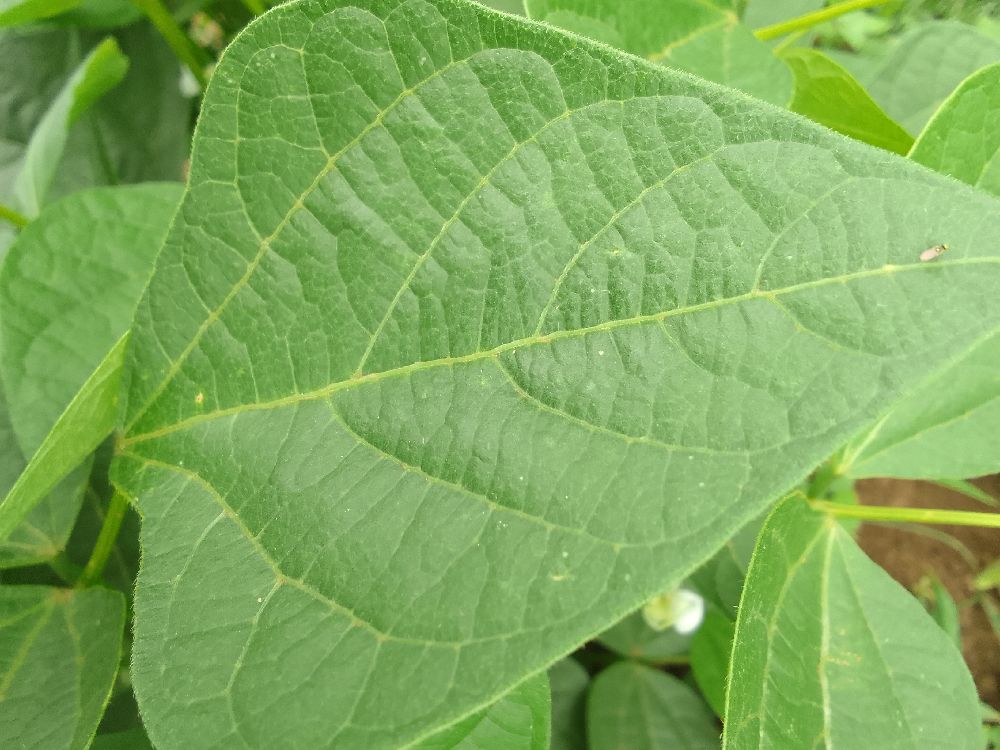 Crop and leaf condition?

common bean, healthy
